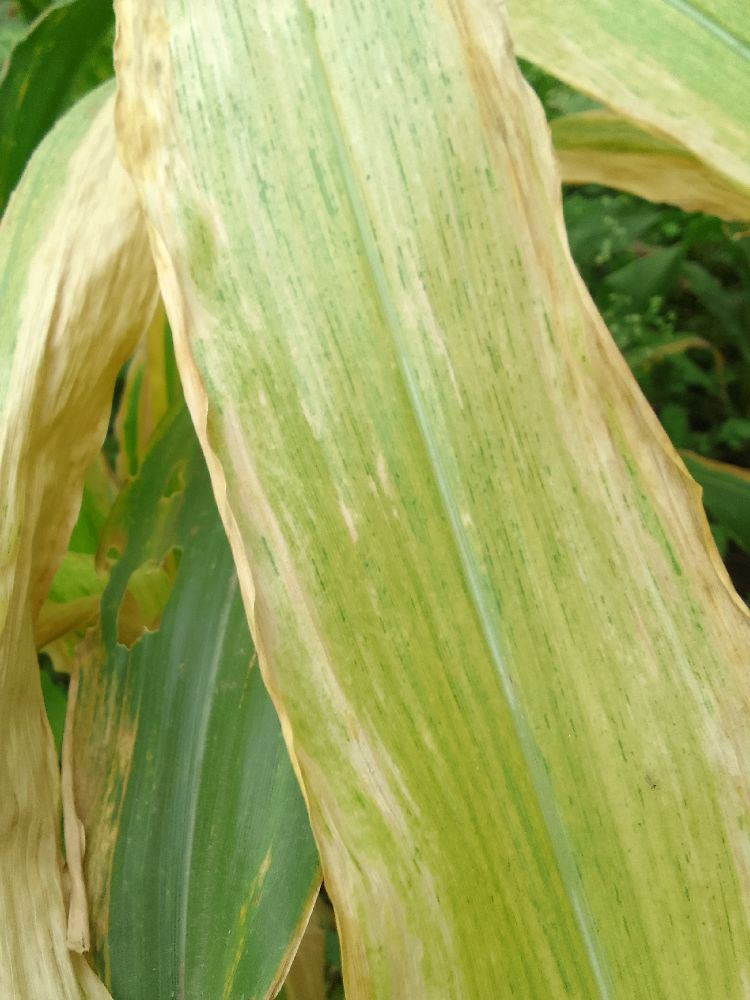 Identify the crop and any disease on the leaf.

maize, maize lethal necrosis
